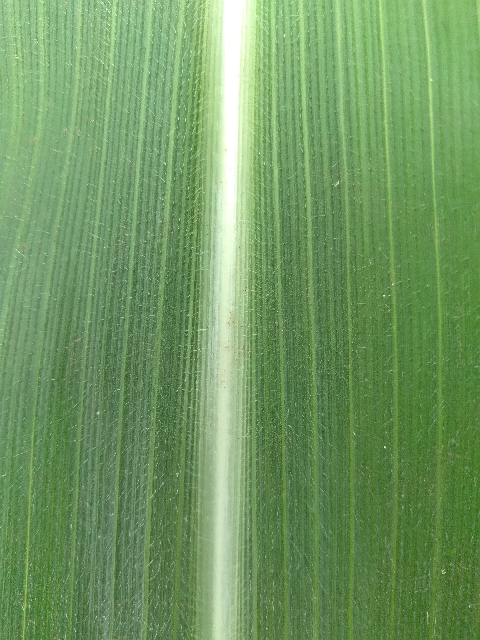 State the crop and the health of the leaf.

maize, healthy
